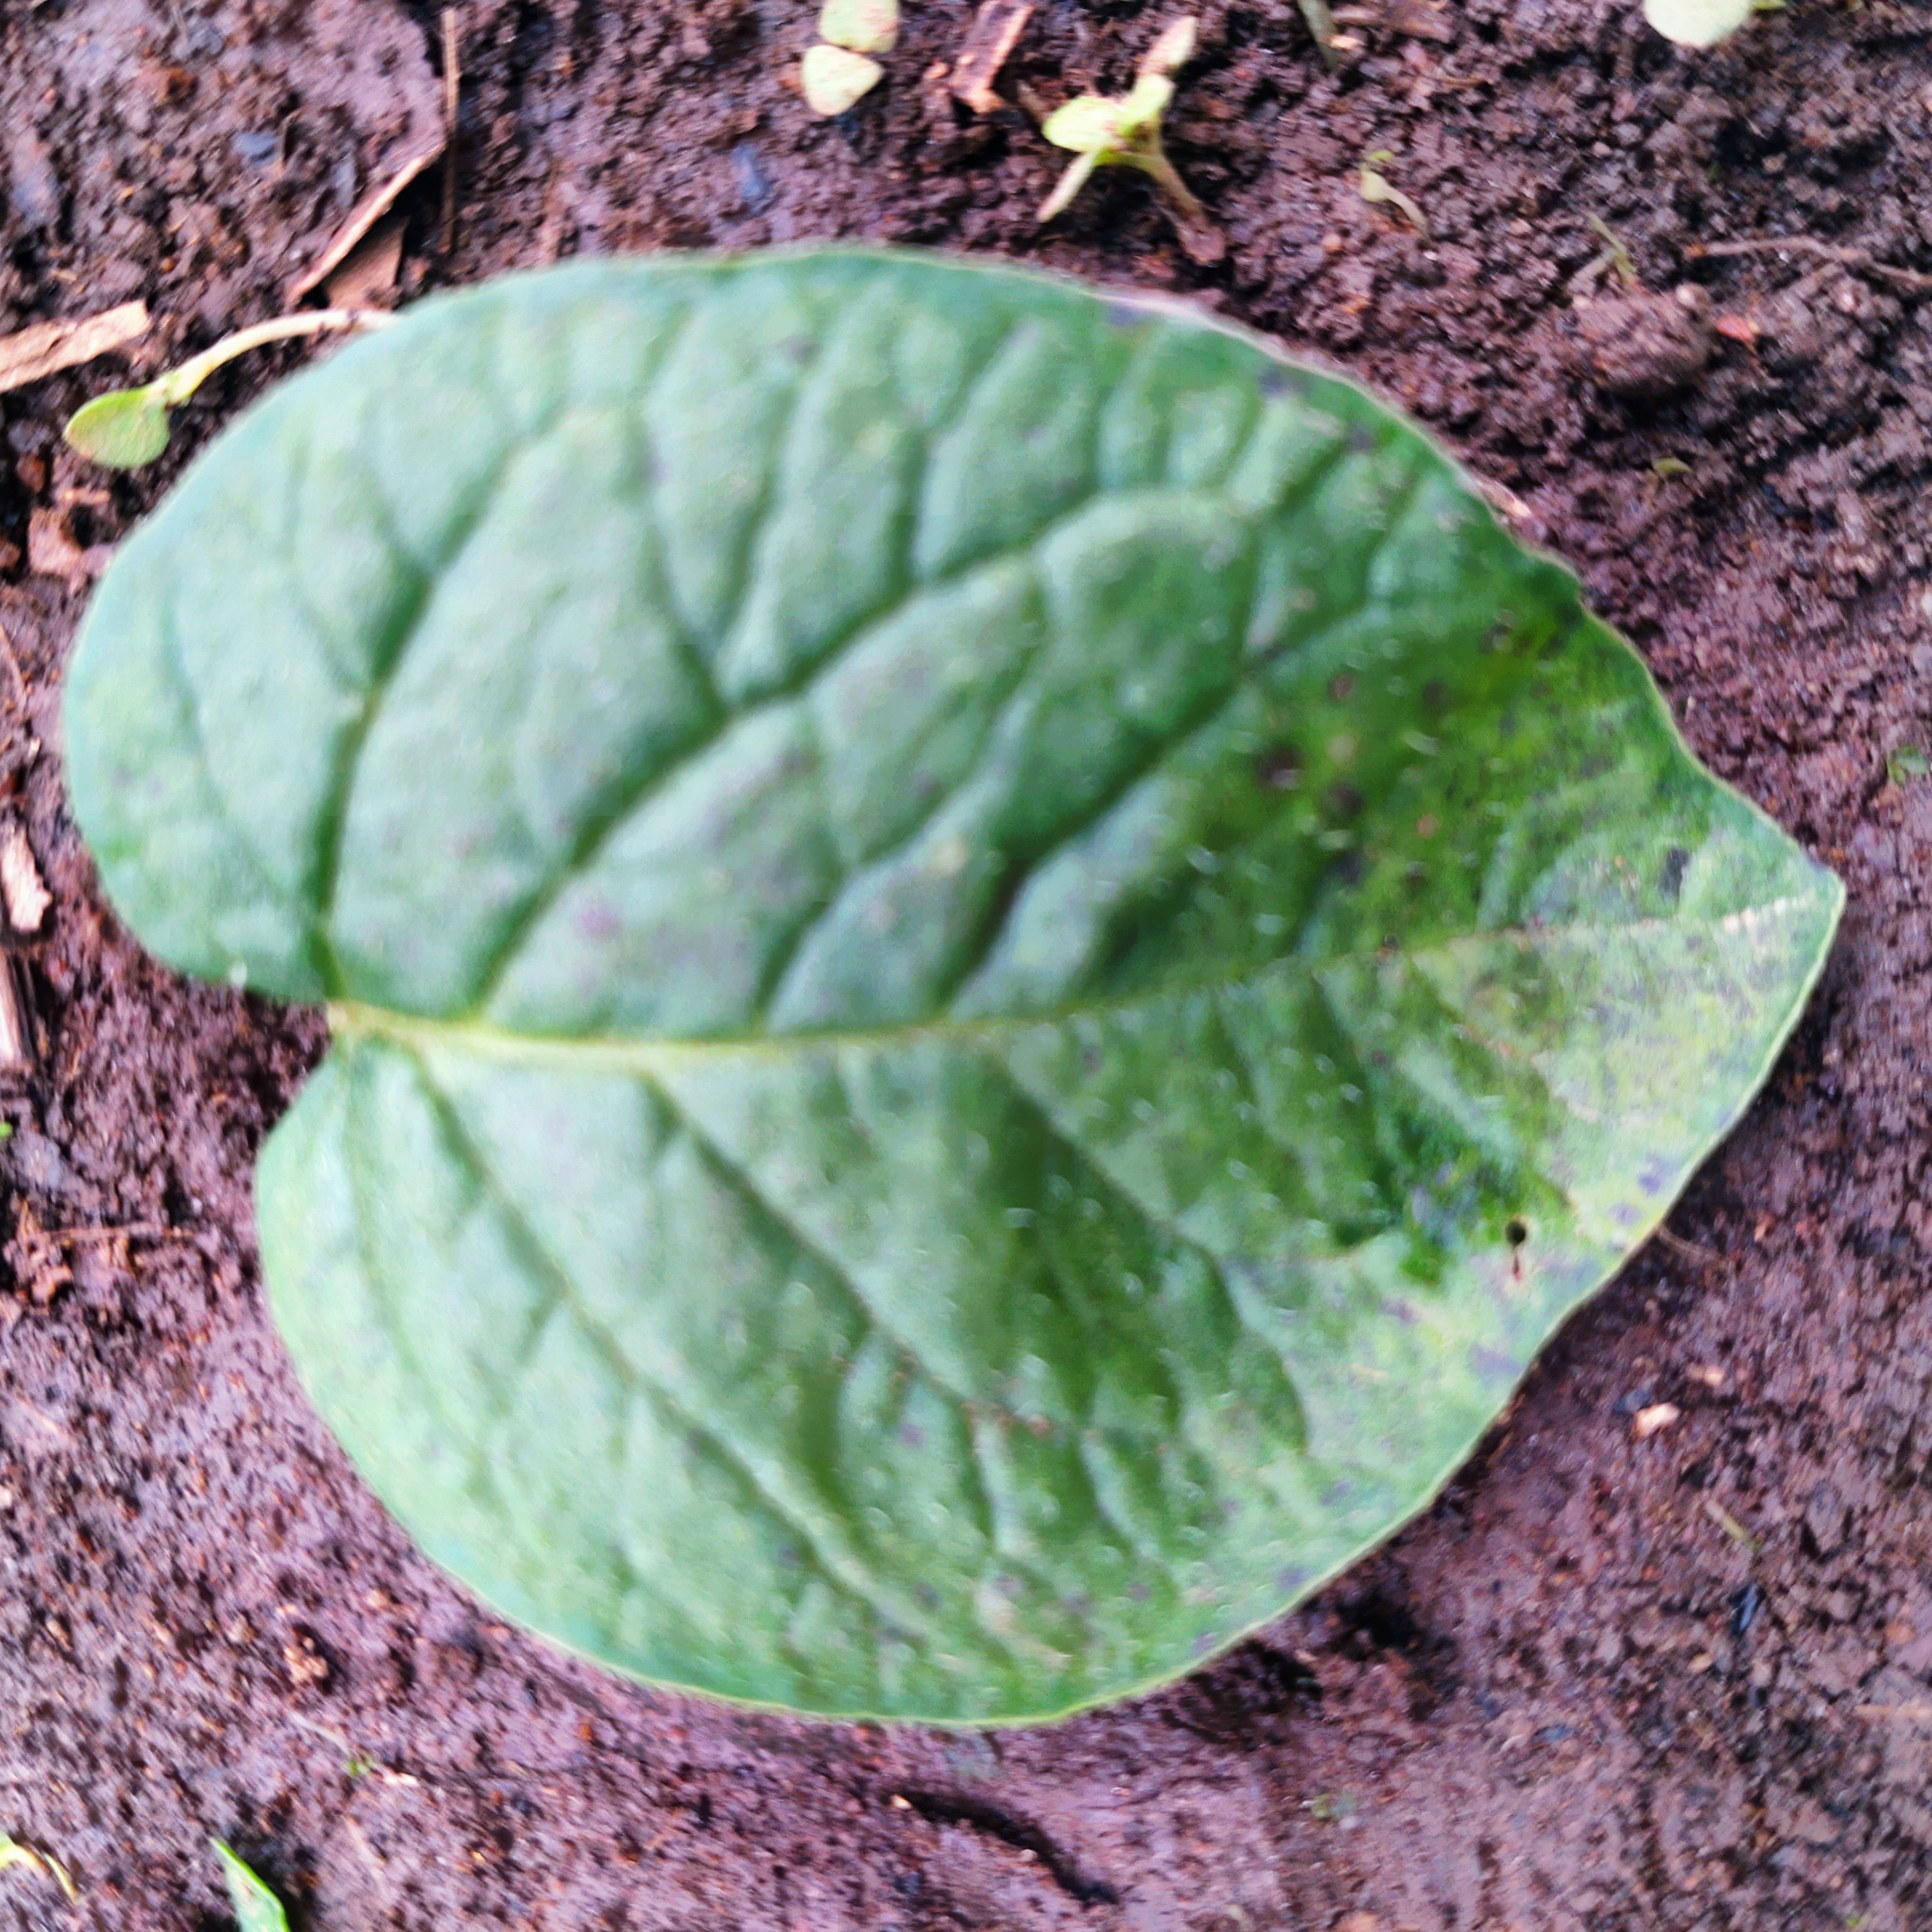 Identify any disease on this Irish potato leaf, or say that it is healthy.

late blight
